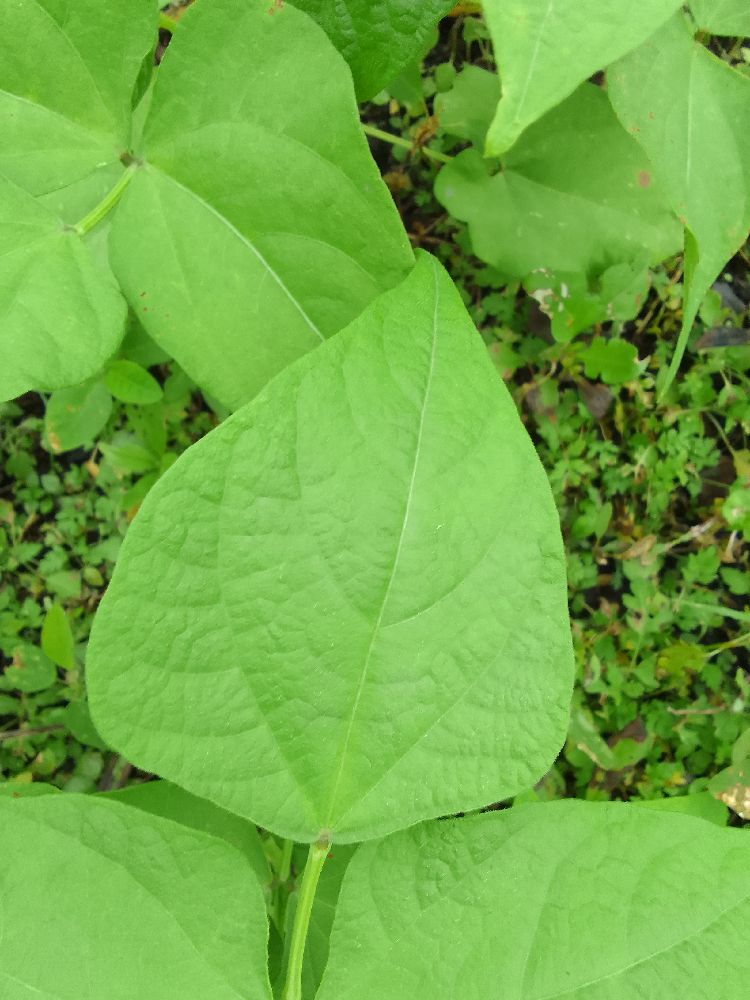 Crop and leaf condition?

common bean, healthy
